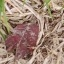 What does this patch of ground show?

grass
